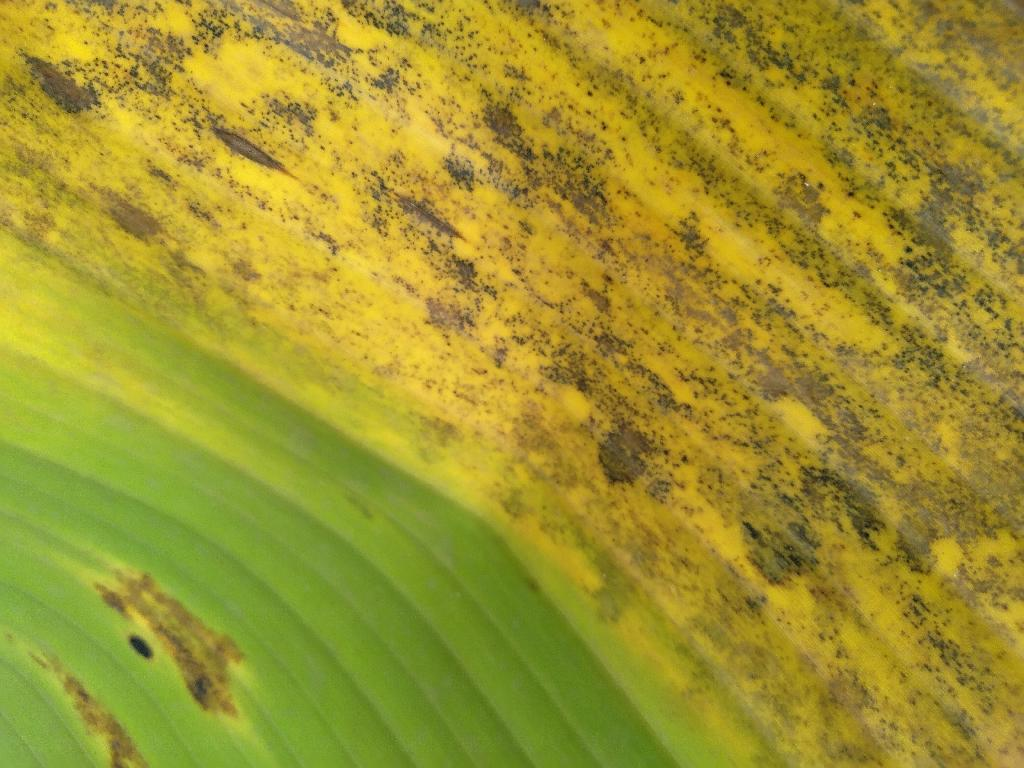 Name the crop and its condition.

banana, black sigatoka
